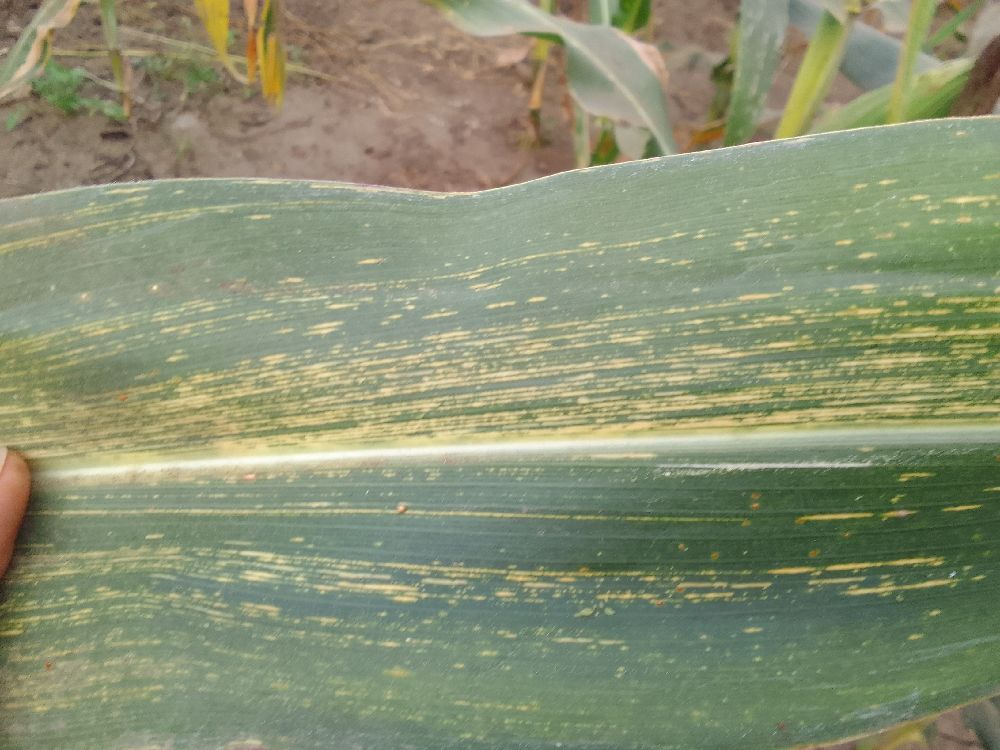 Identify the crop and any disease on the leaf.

maize, maize streak virus
